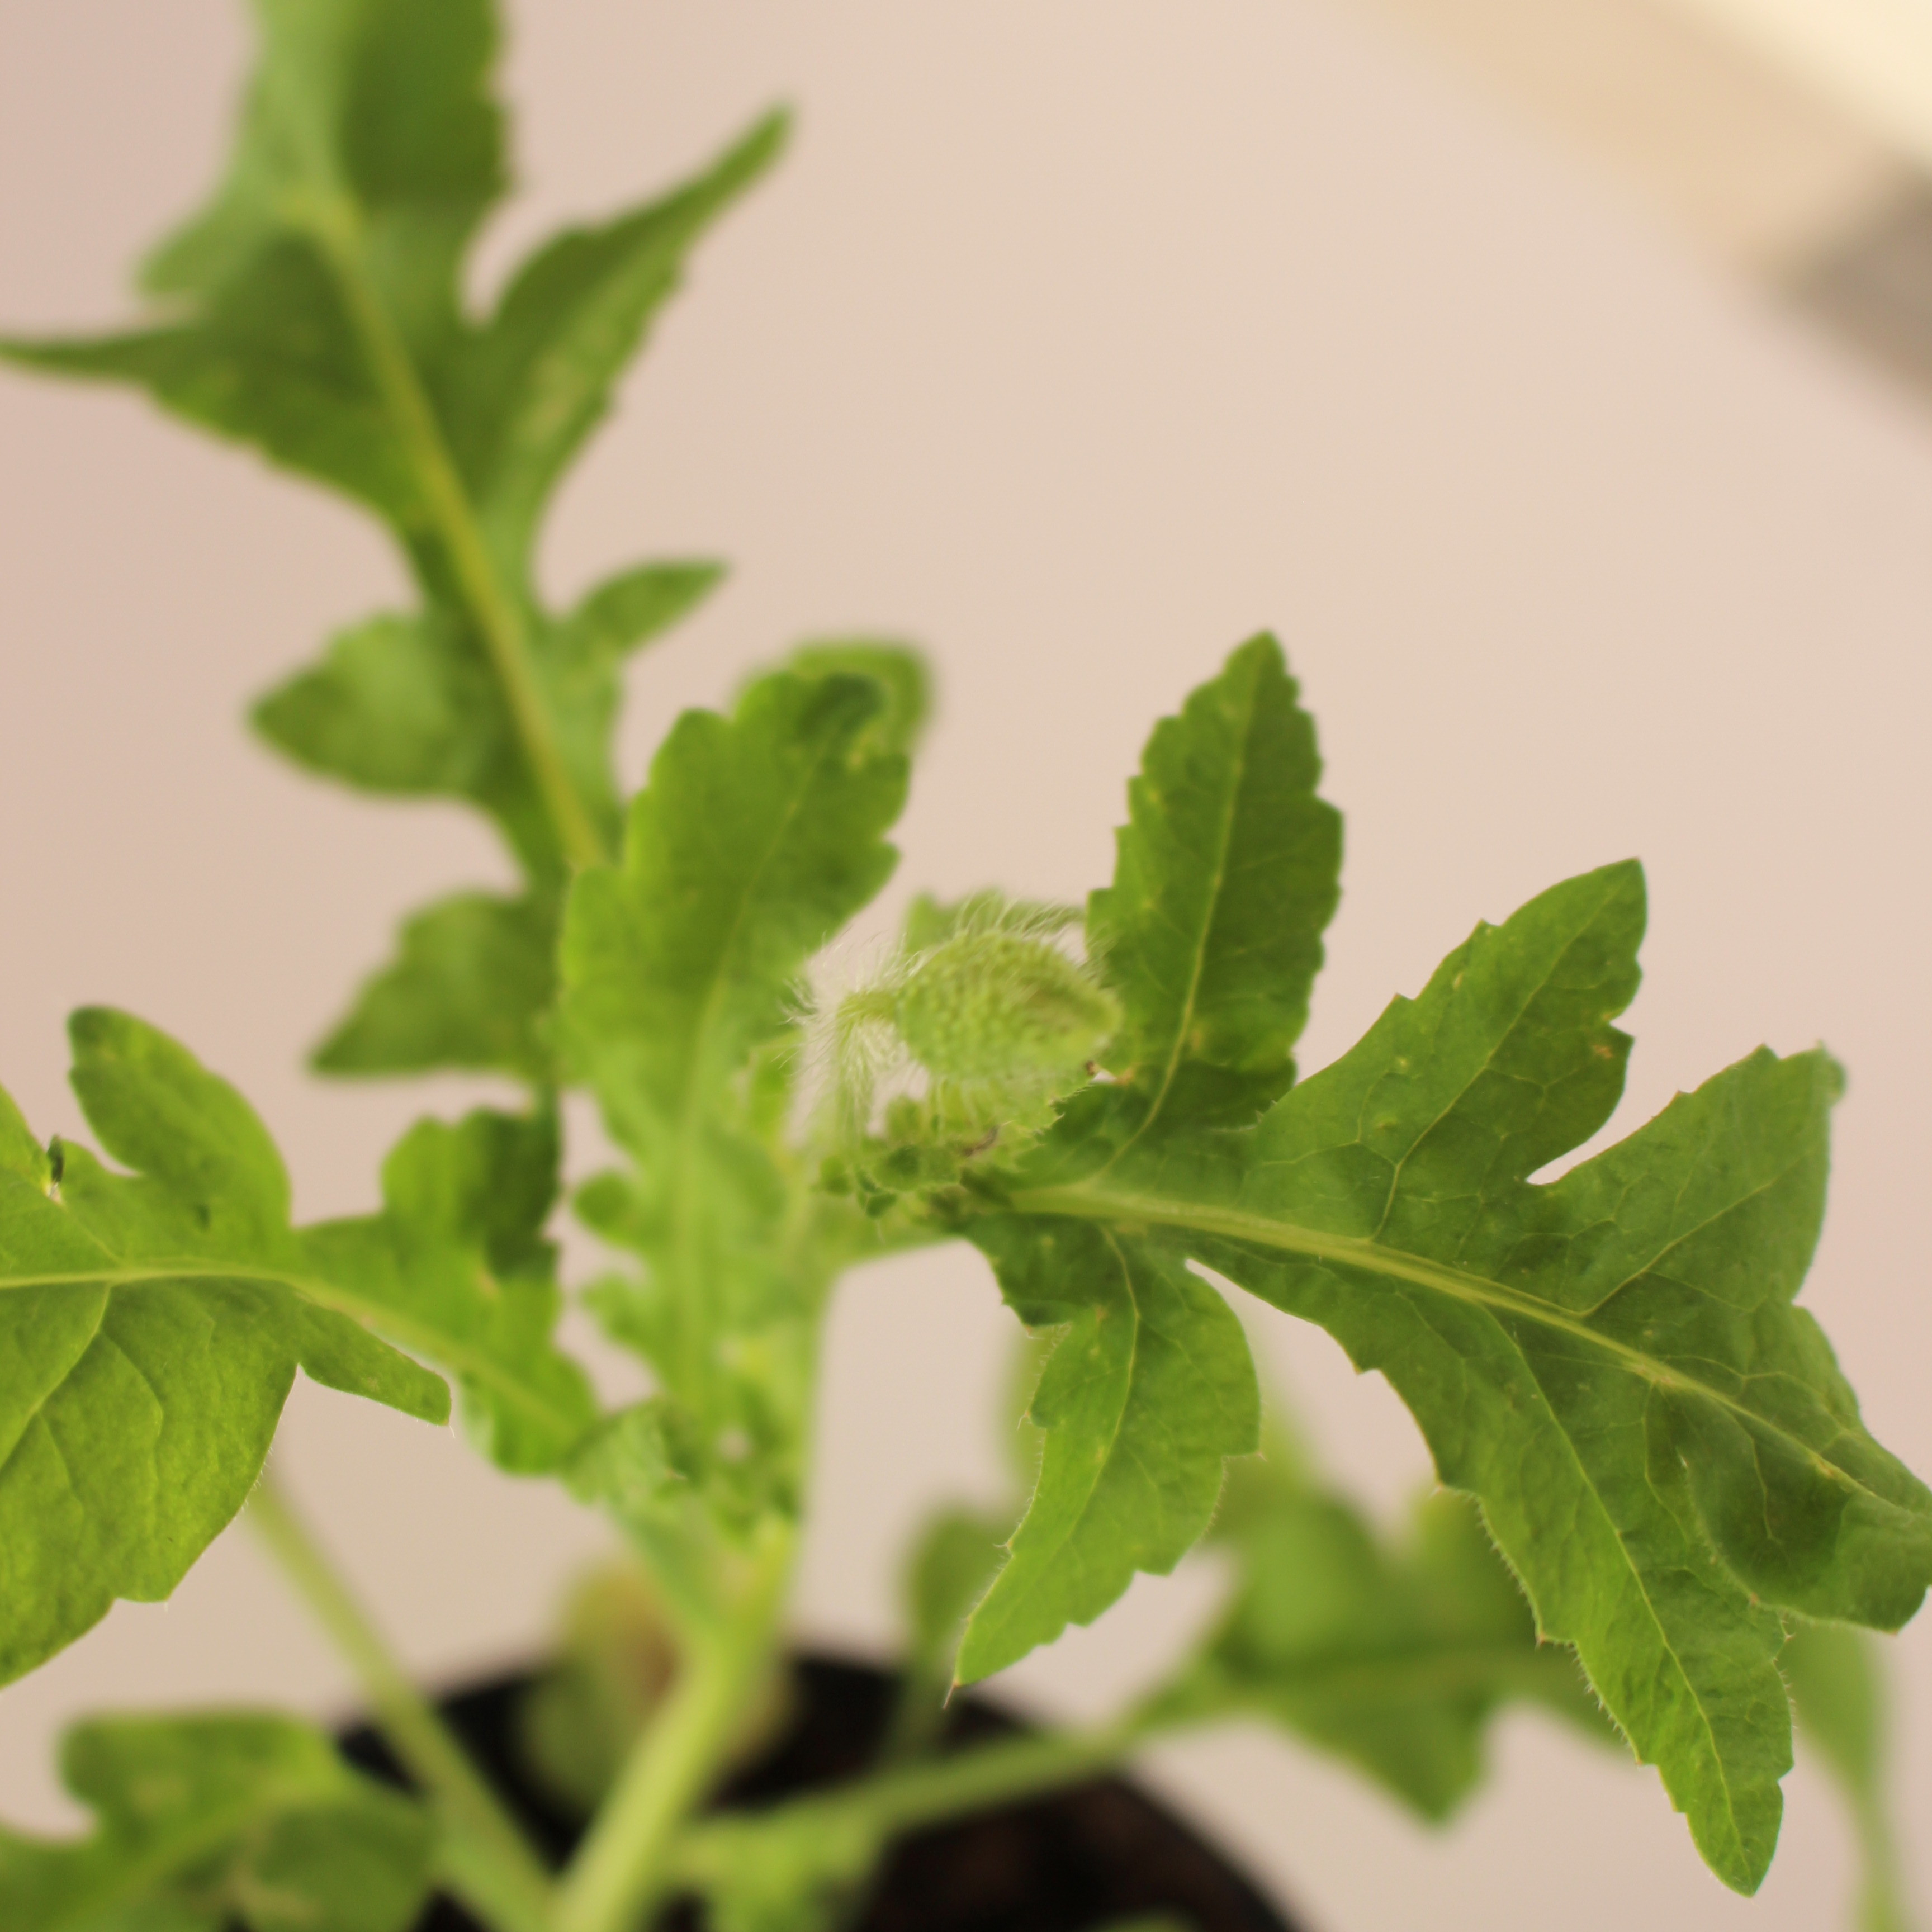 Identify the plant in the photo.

Papaver rhoeas
